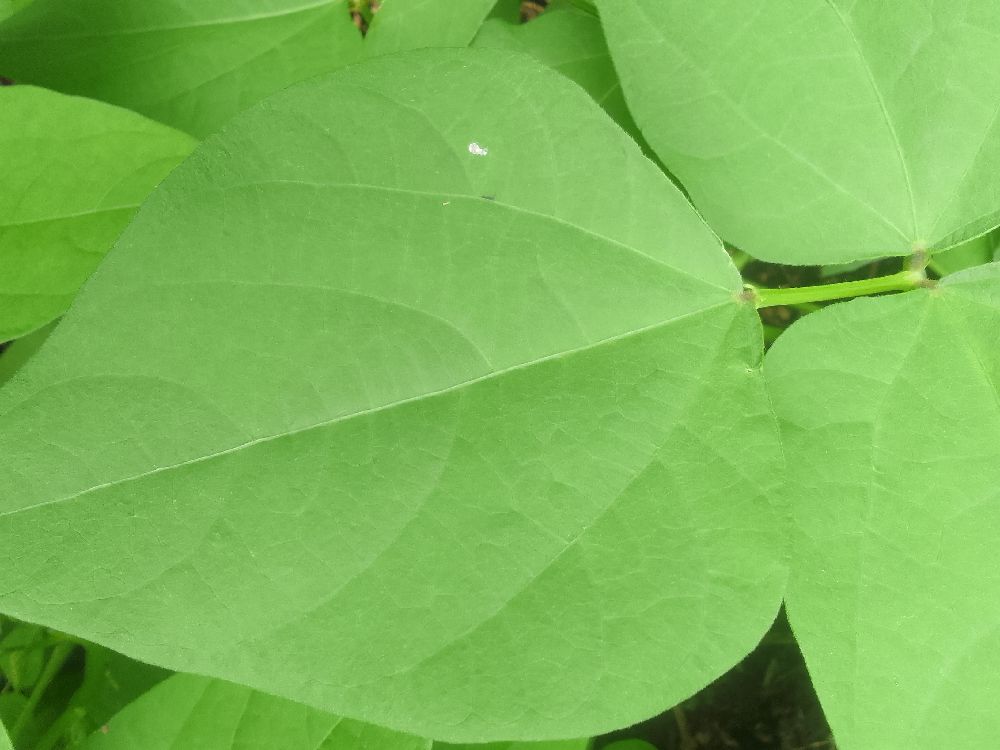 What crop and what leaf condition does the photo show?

common bean, healthy
